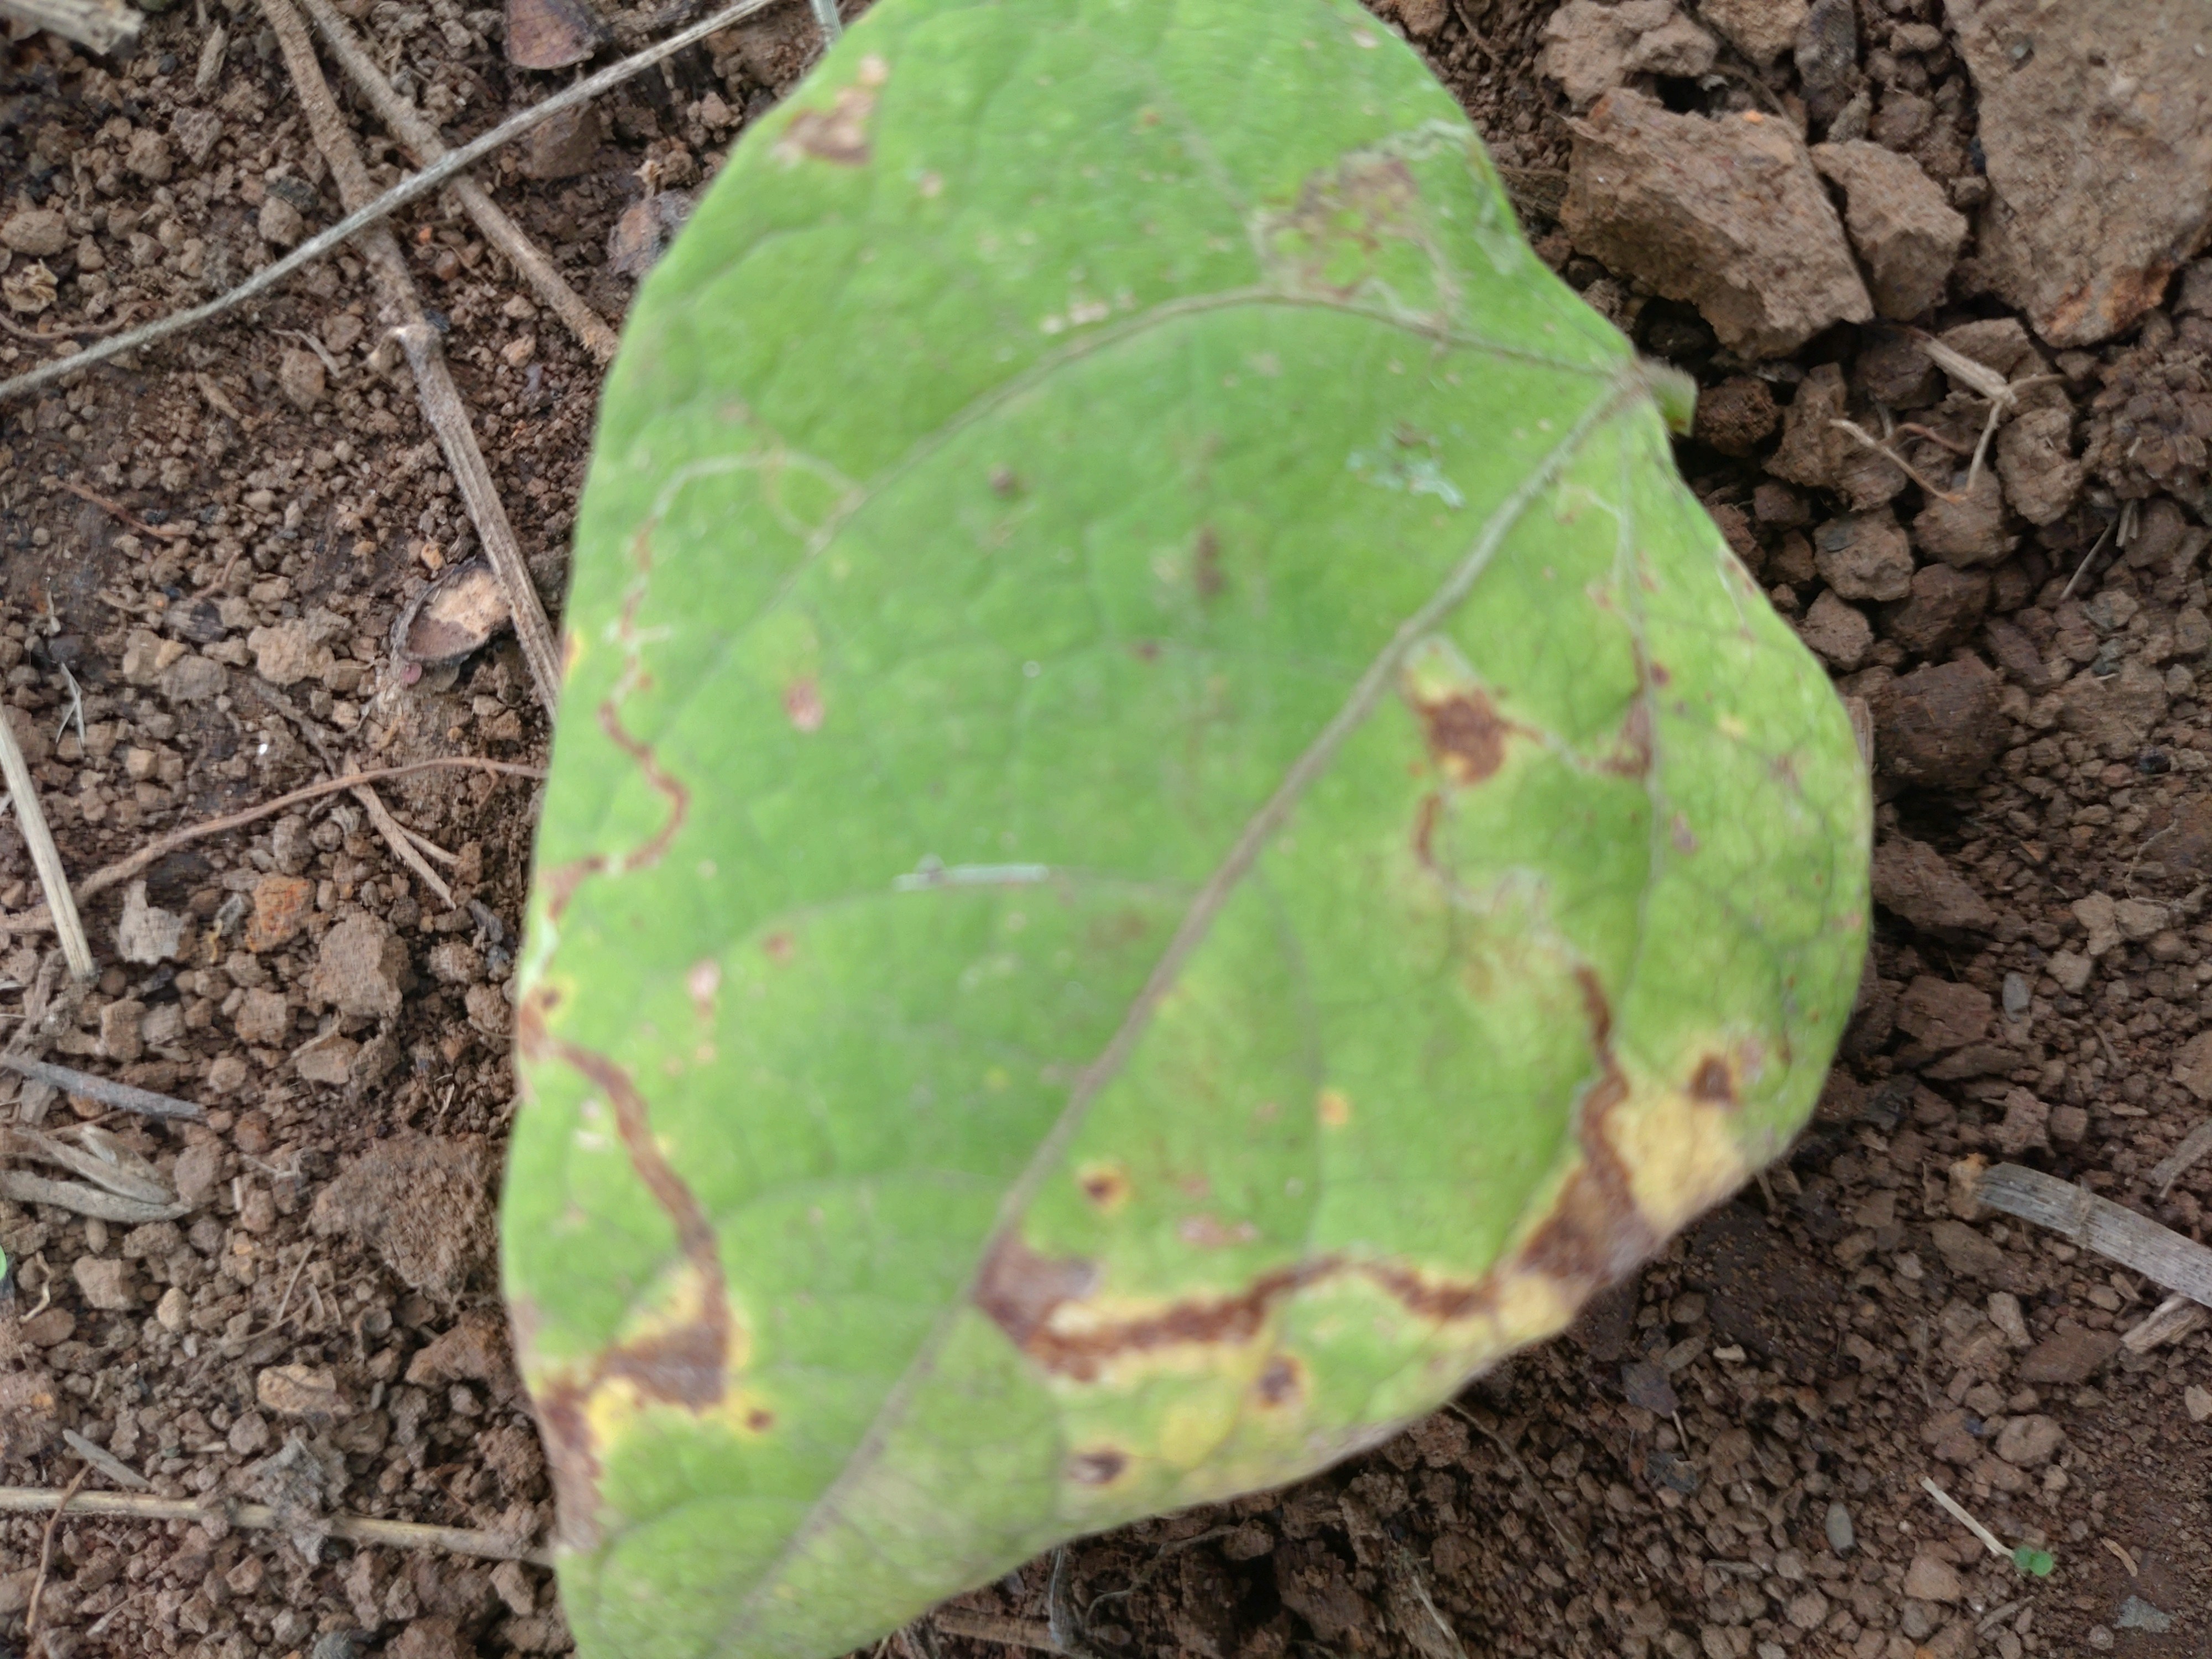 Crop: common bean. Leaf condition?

rust
